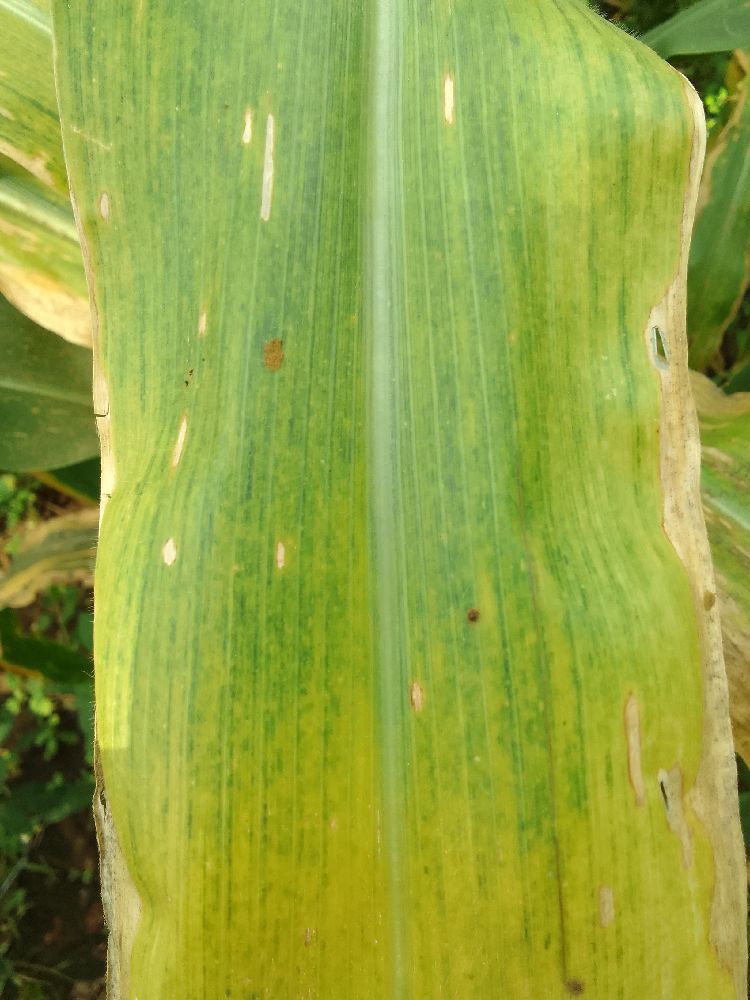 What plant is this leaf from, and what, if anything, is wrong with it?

maize, maize lethal necrosis
